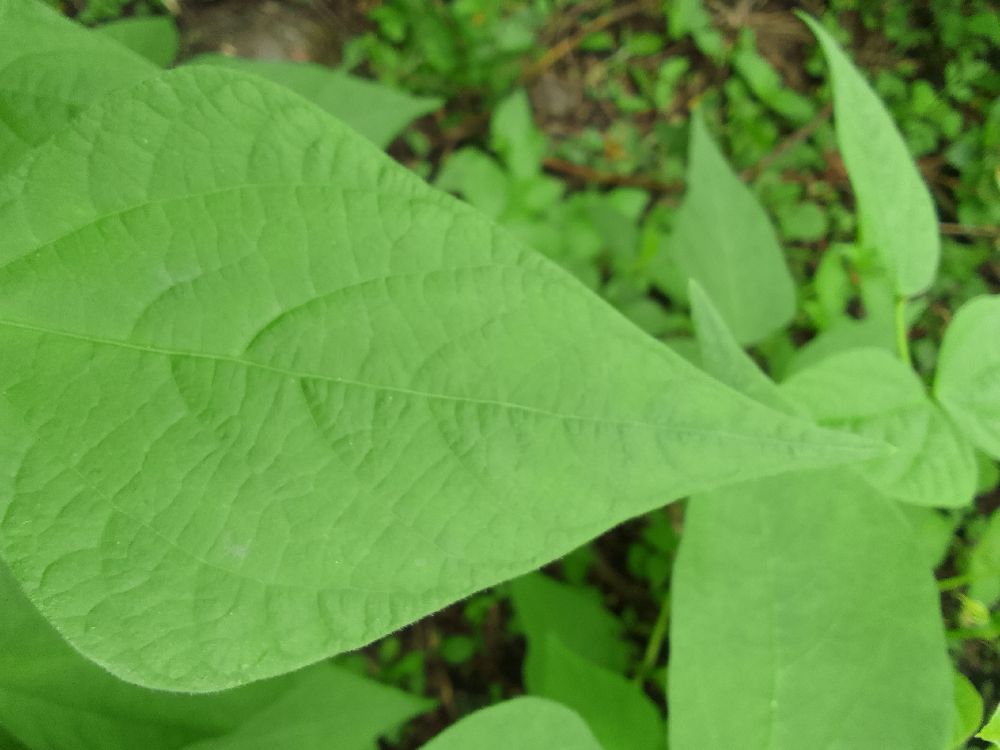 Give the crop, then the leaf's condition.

common bean, healthy
